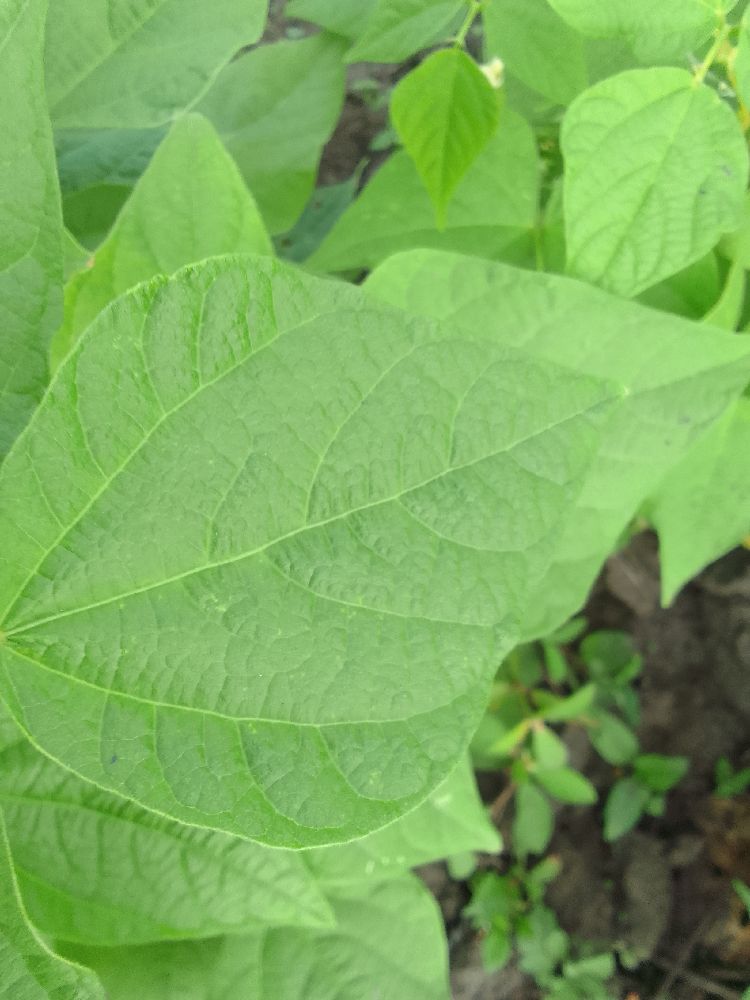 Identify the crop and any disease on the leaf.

common bean, healthy
